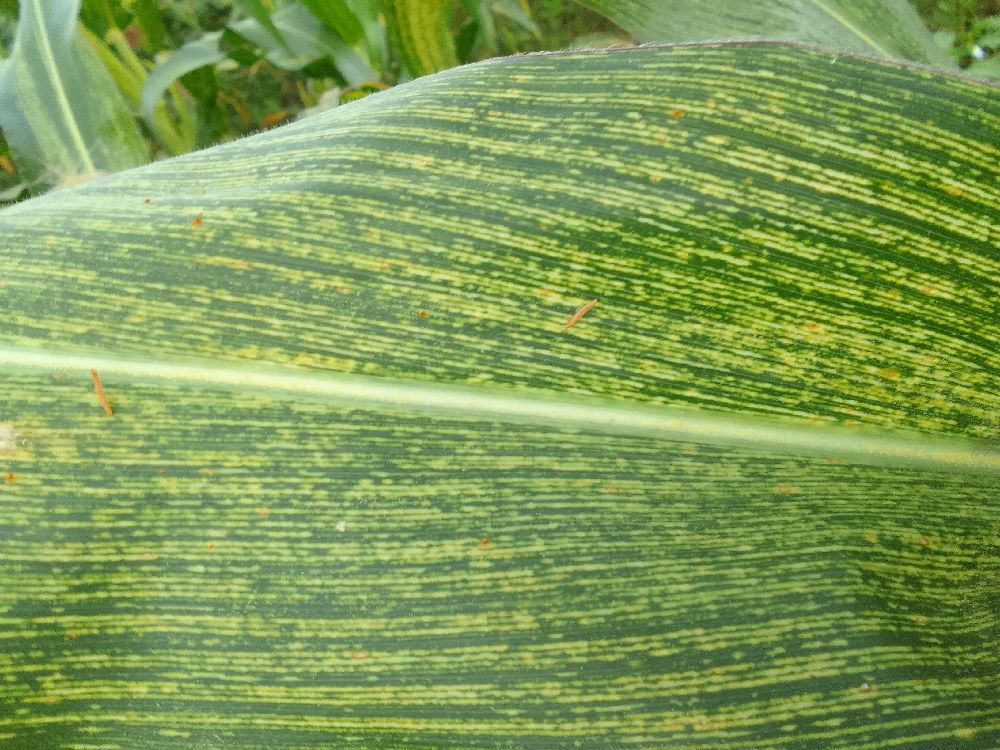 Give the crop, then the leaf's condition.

maize, maize streak virus
